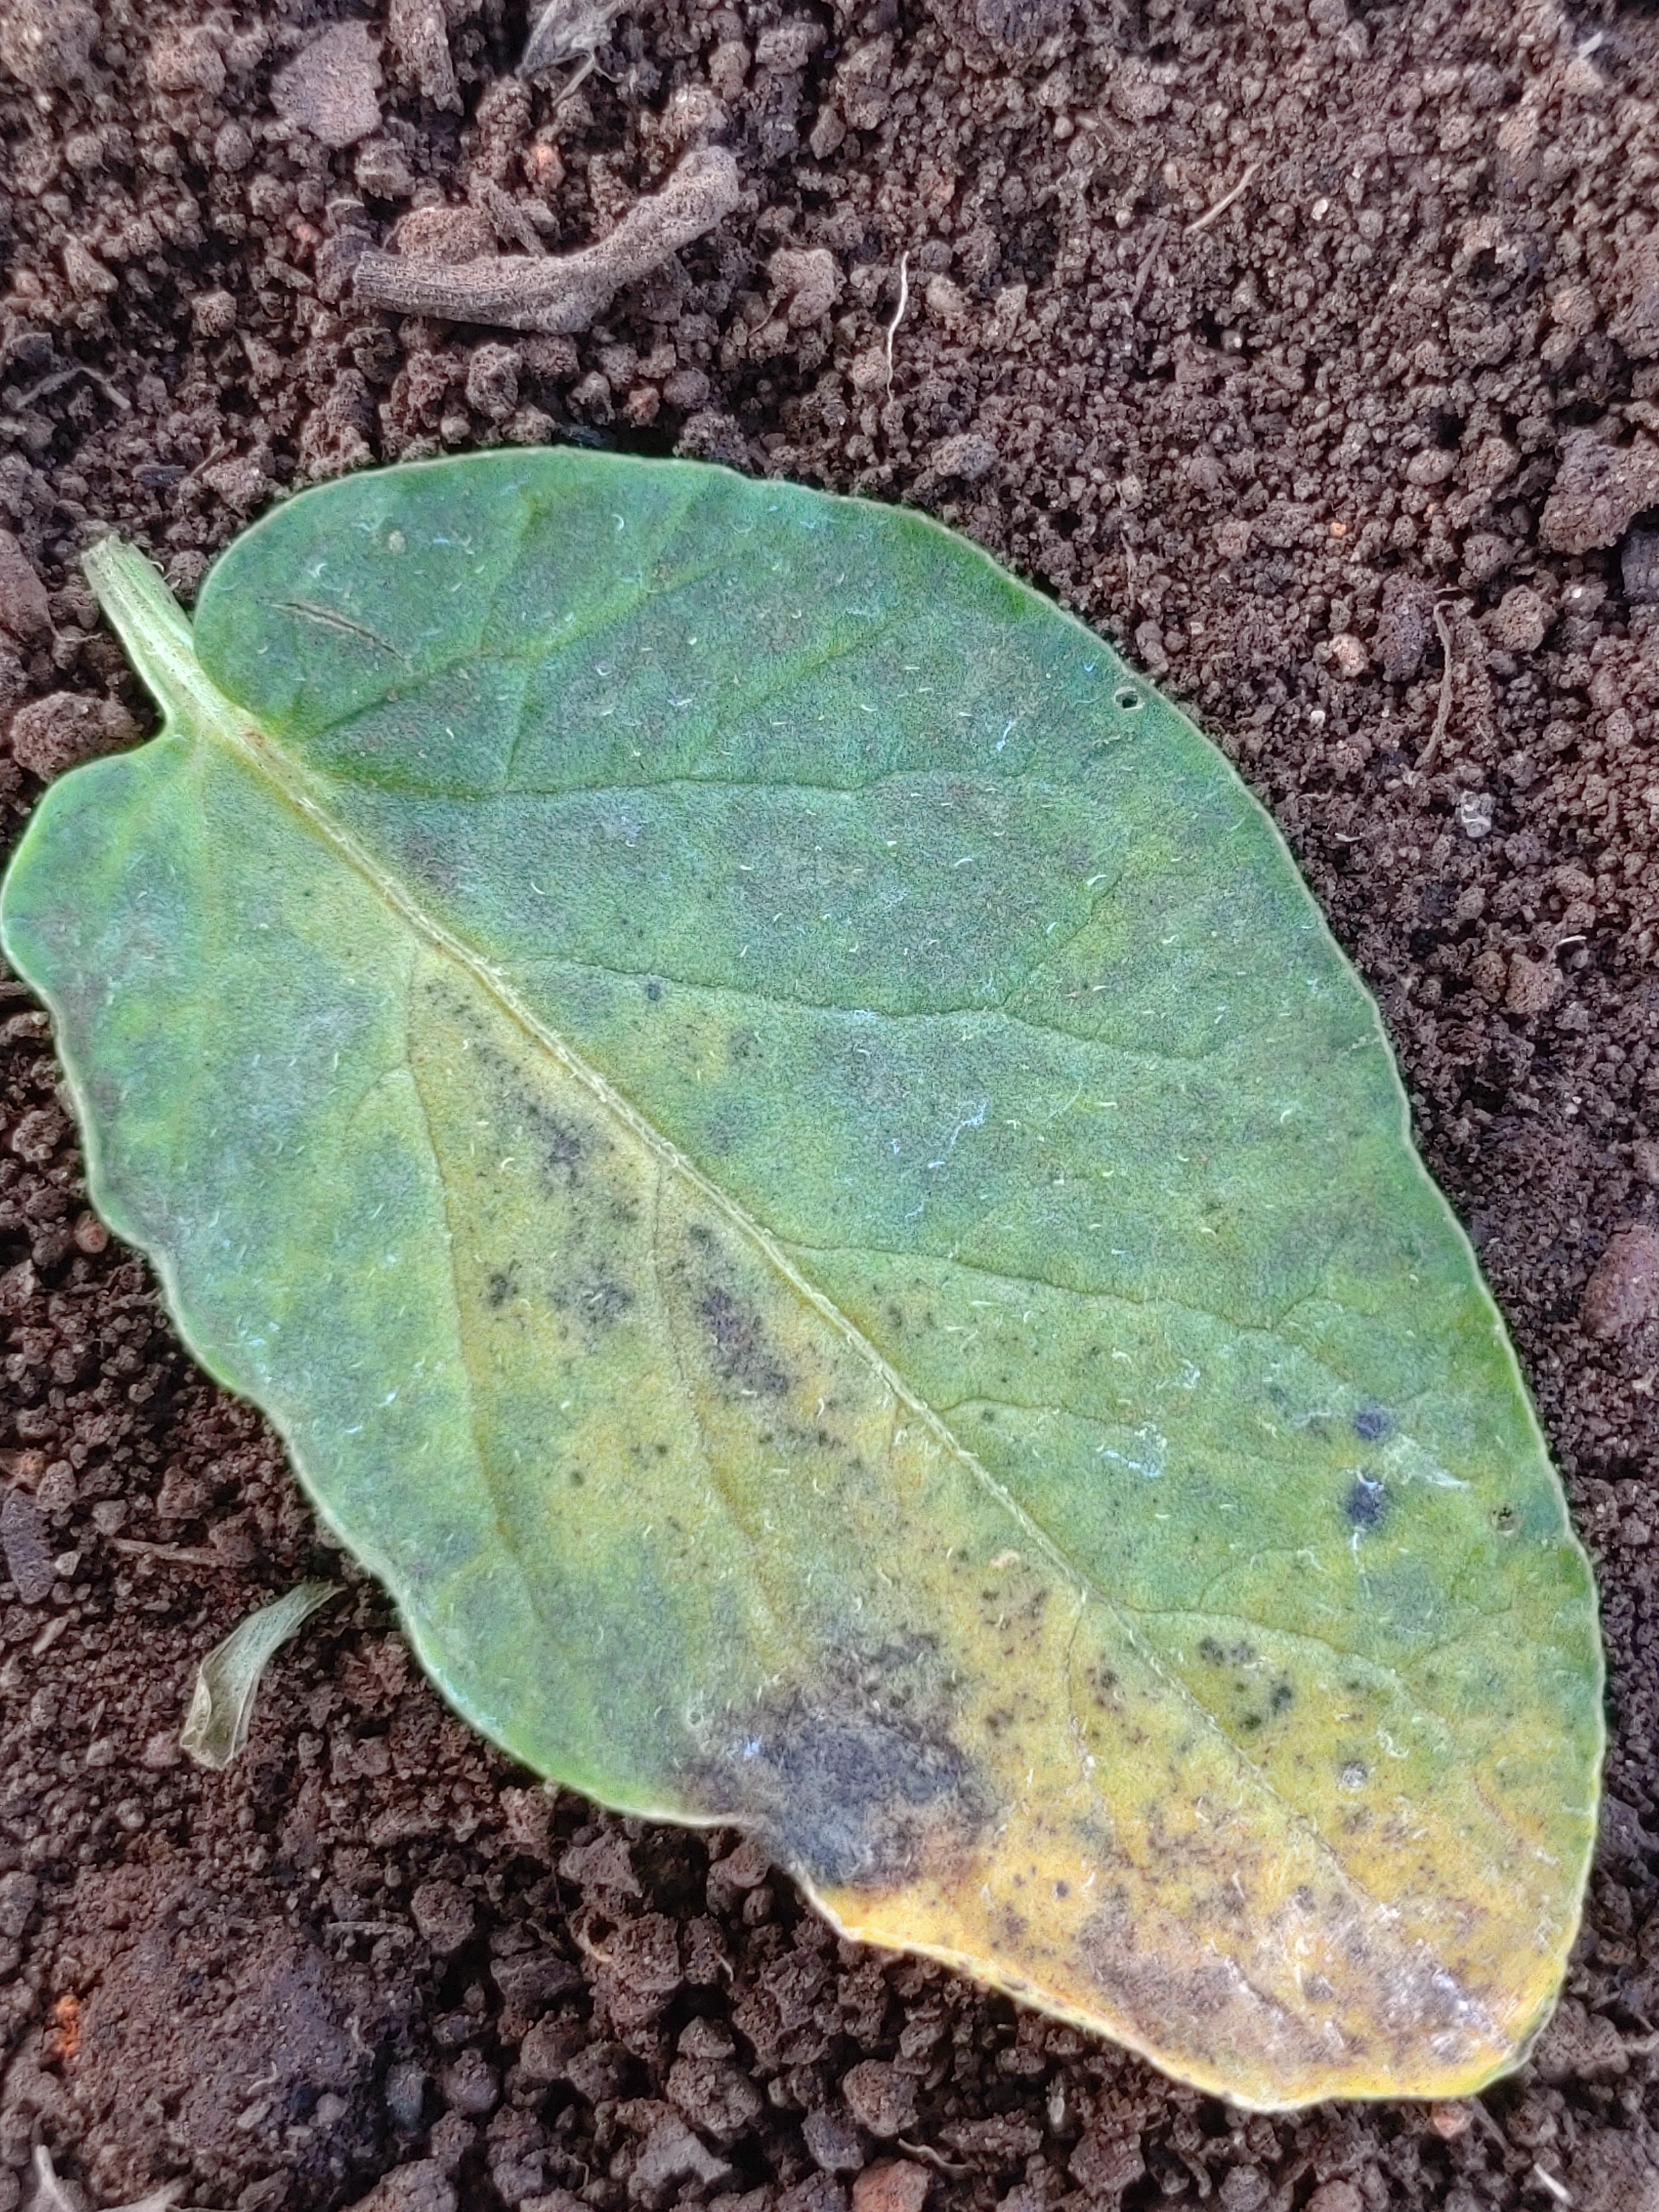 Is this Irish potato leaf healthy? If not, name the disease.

late blight
